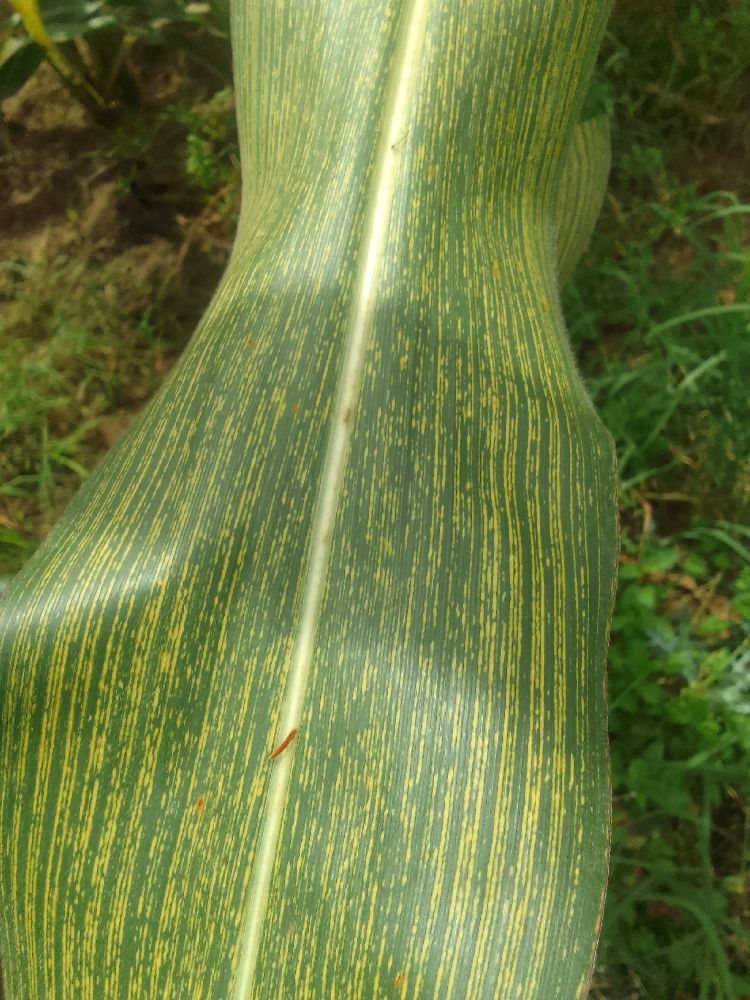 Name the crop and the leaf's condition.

maize, maize streak virus
